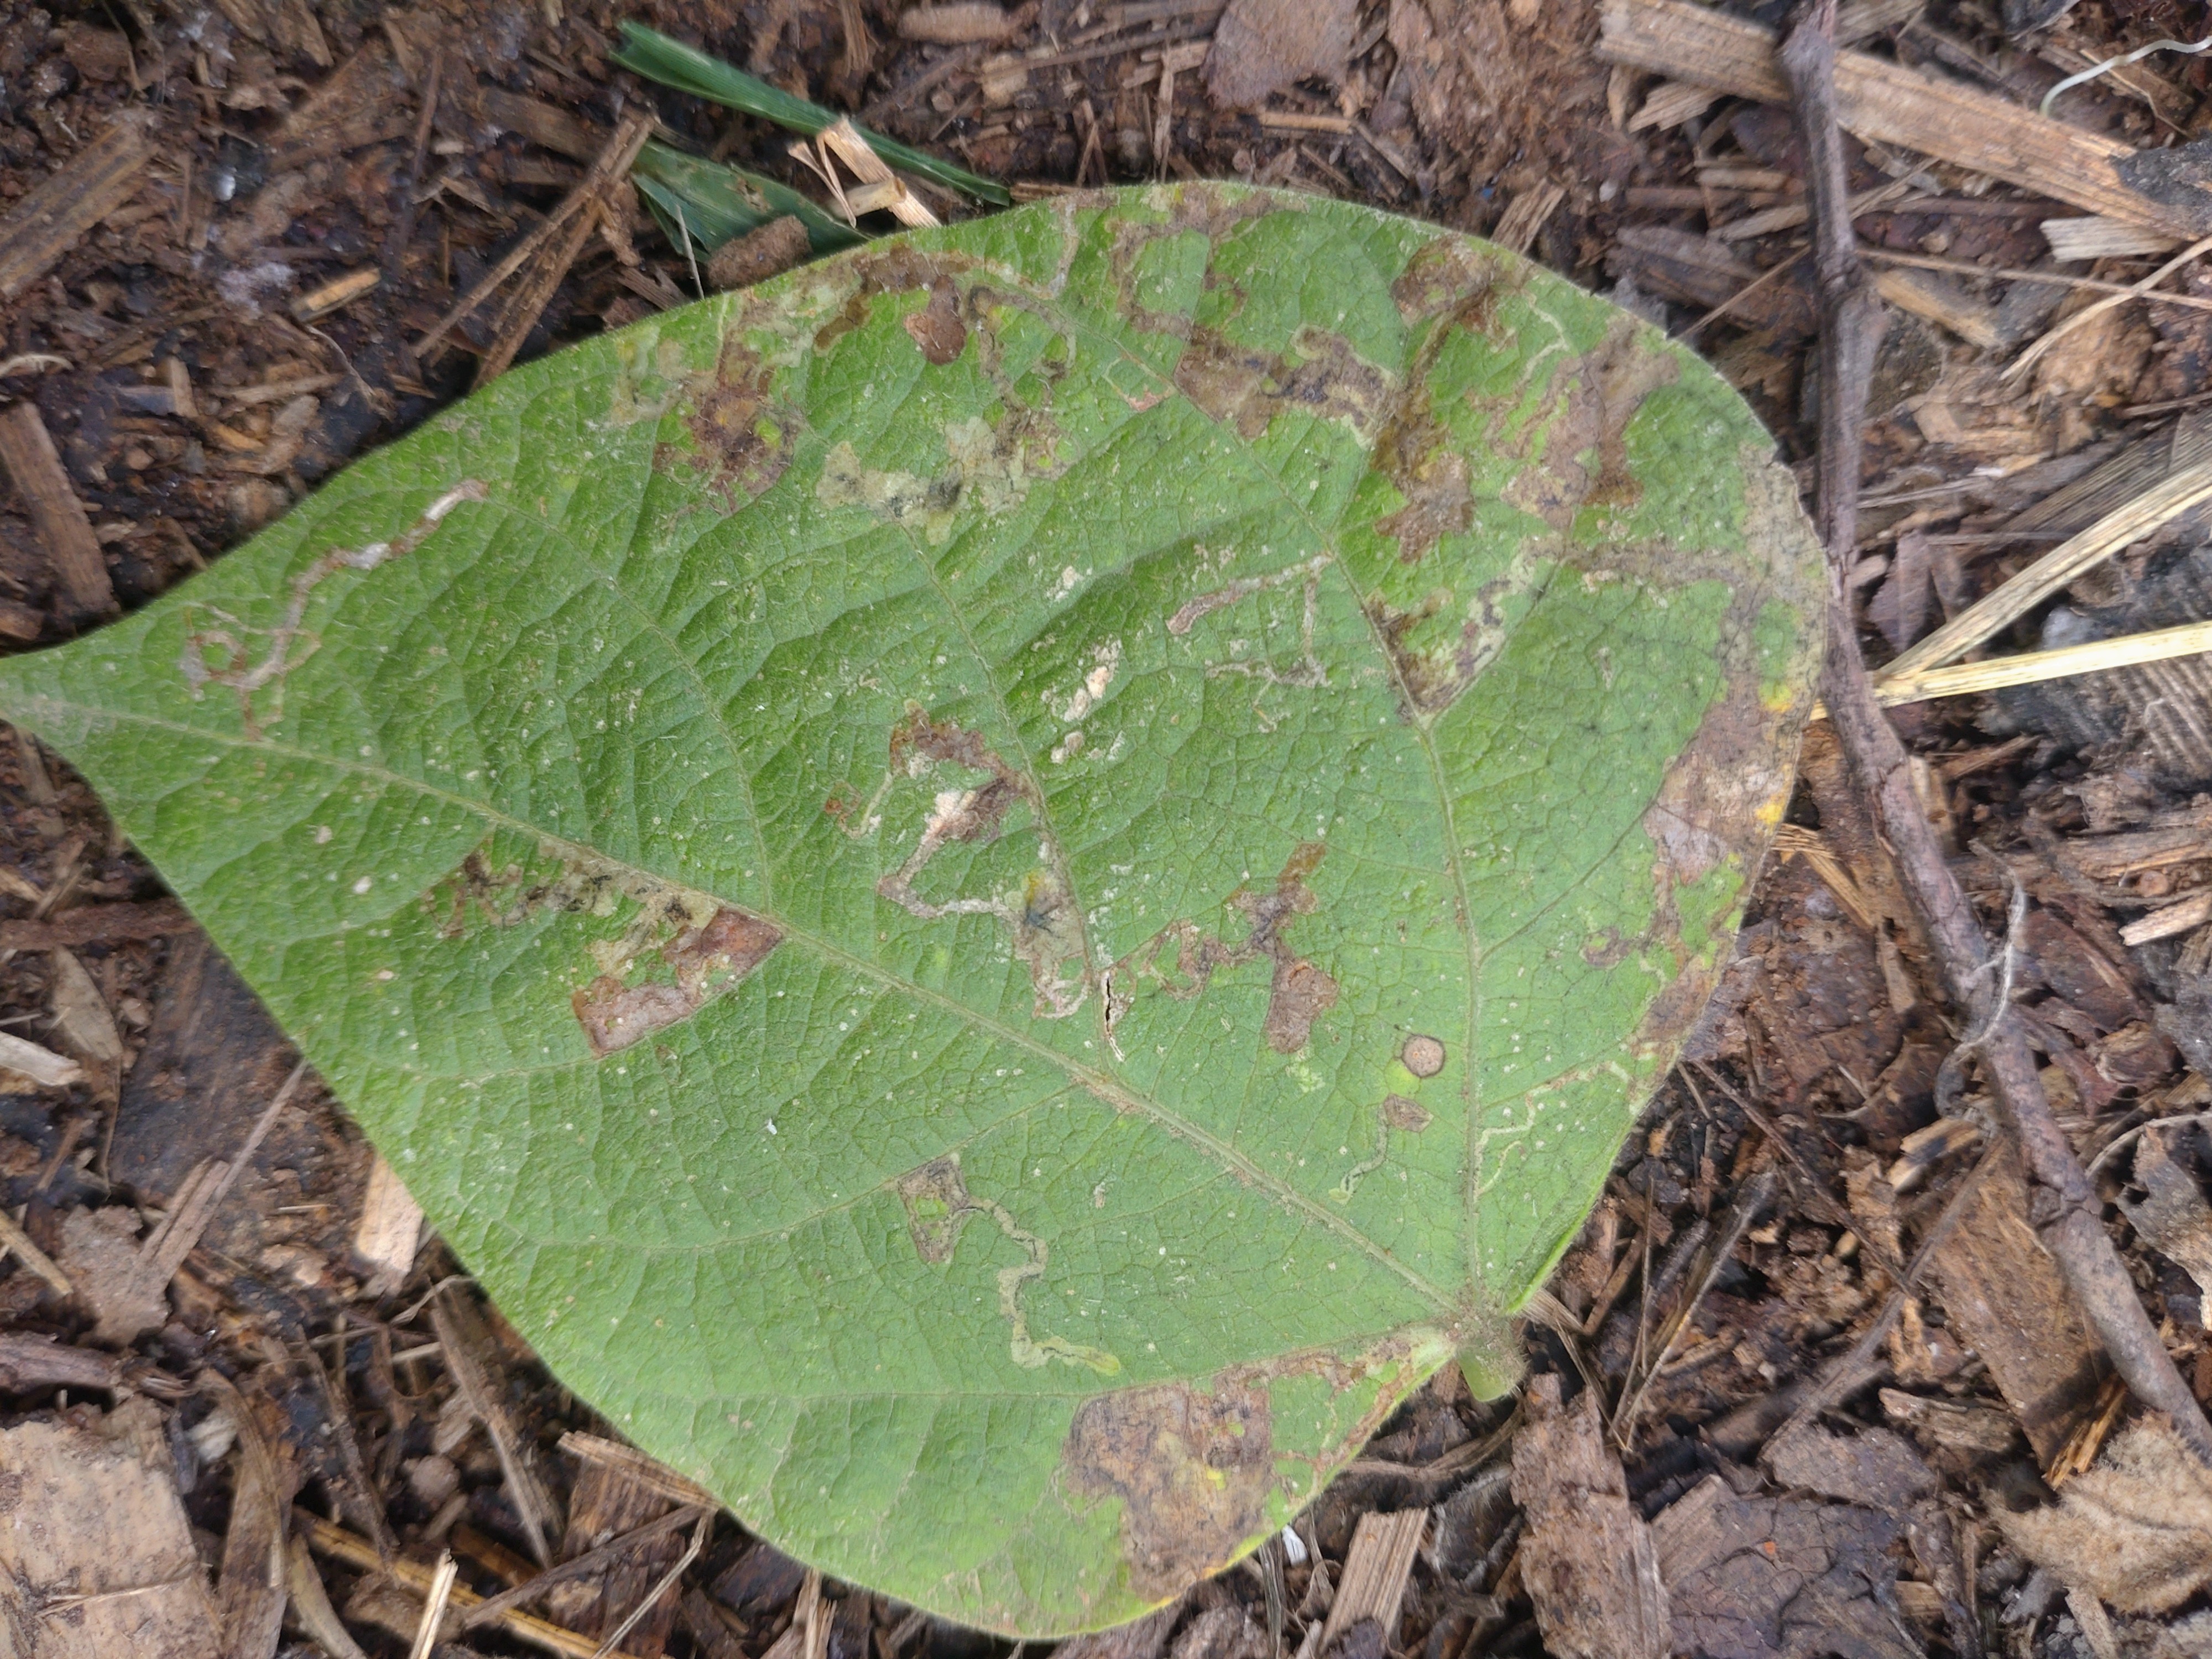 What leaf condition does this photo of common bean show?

anthracnose
